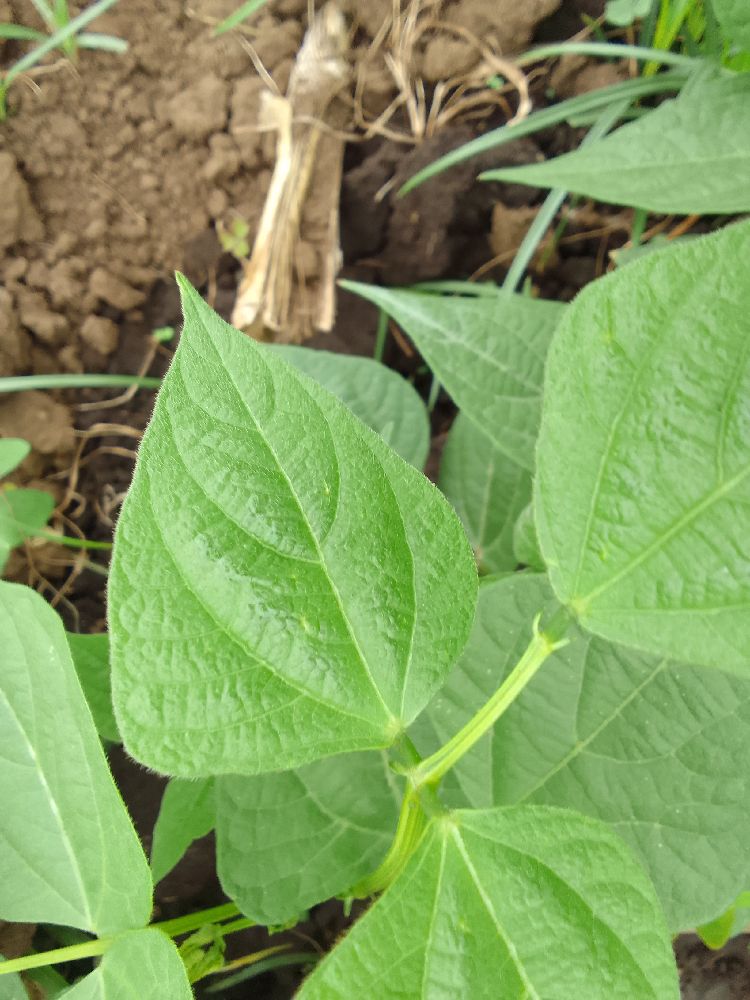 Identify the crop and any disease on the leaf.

common bean, healthy
